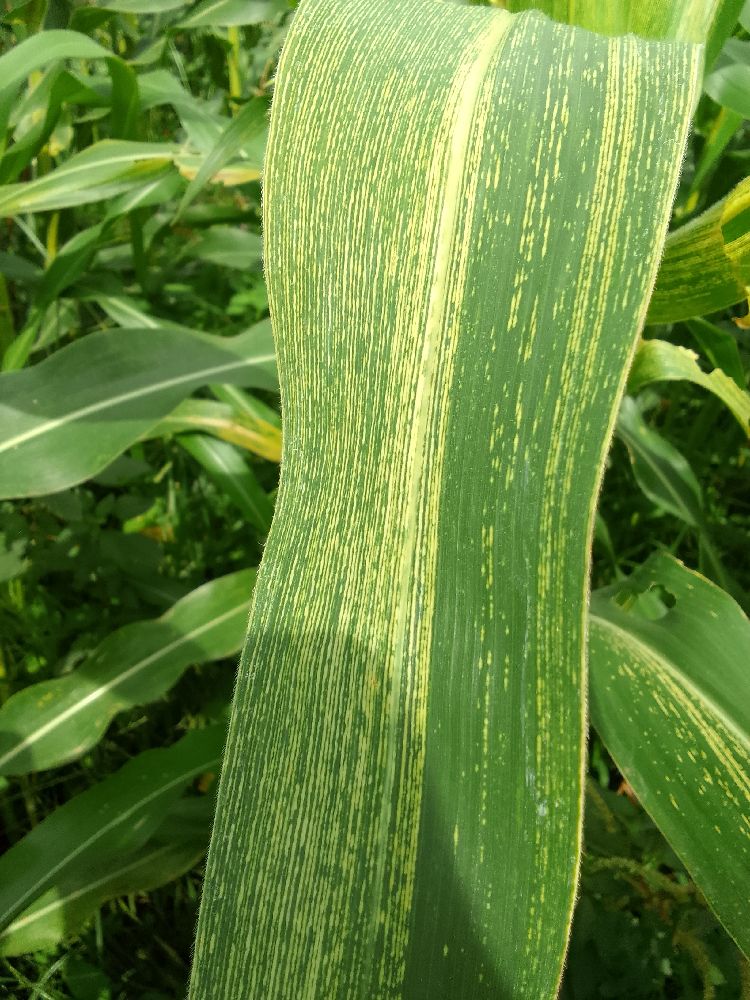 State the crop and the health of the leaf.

maize, maize streak virus
